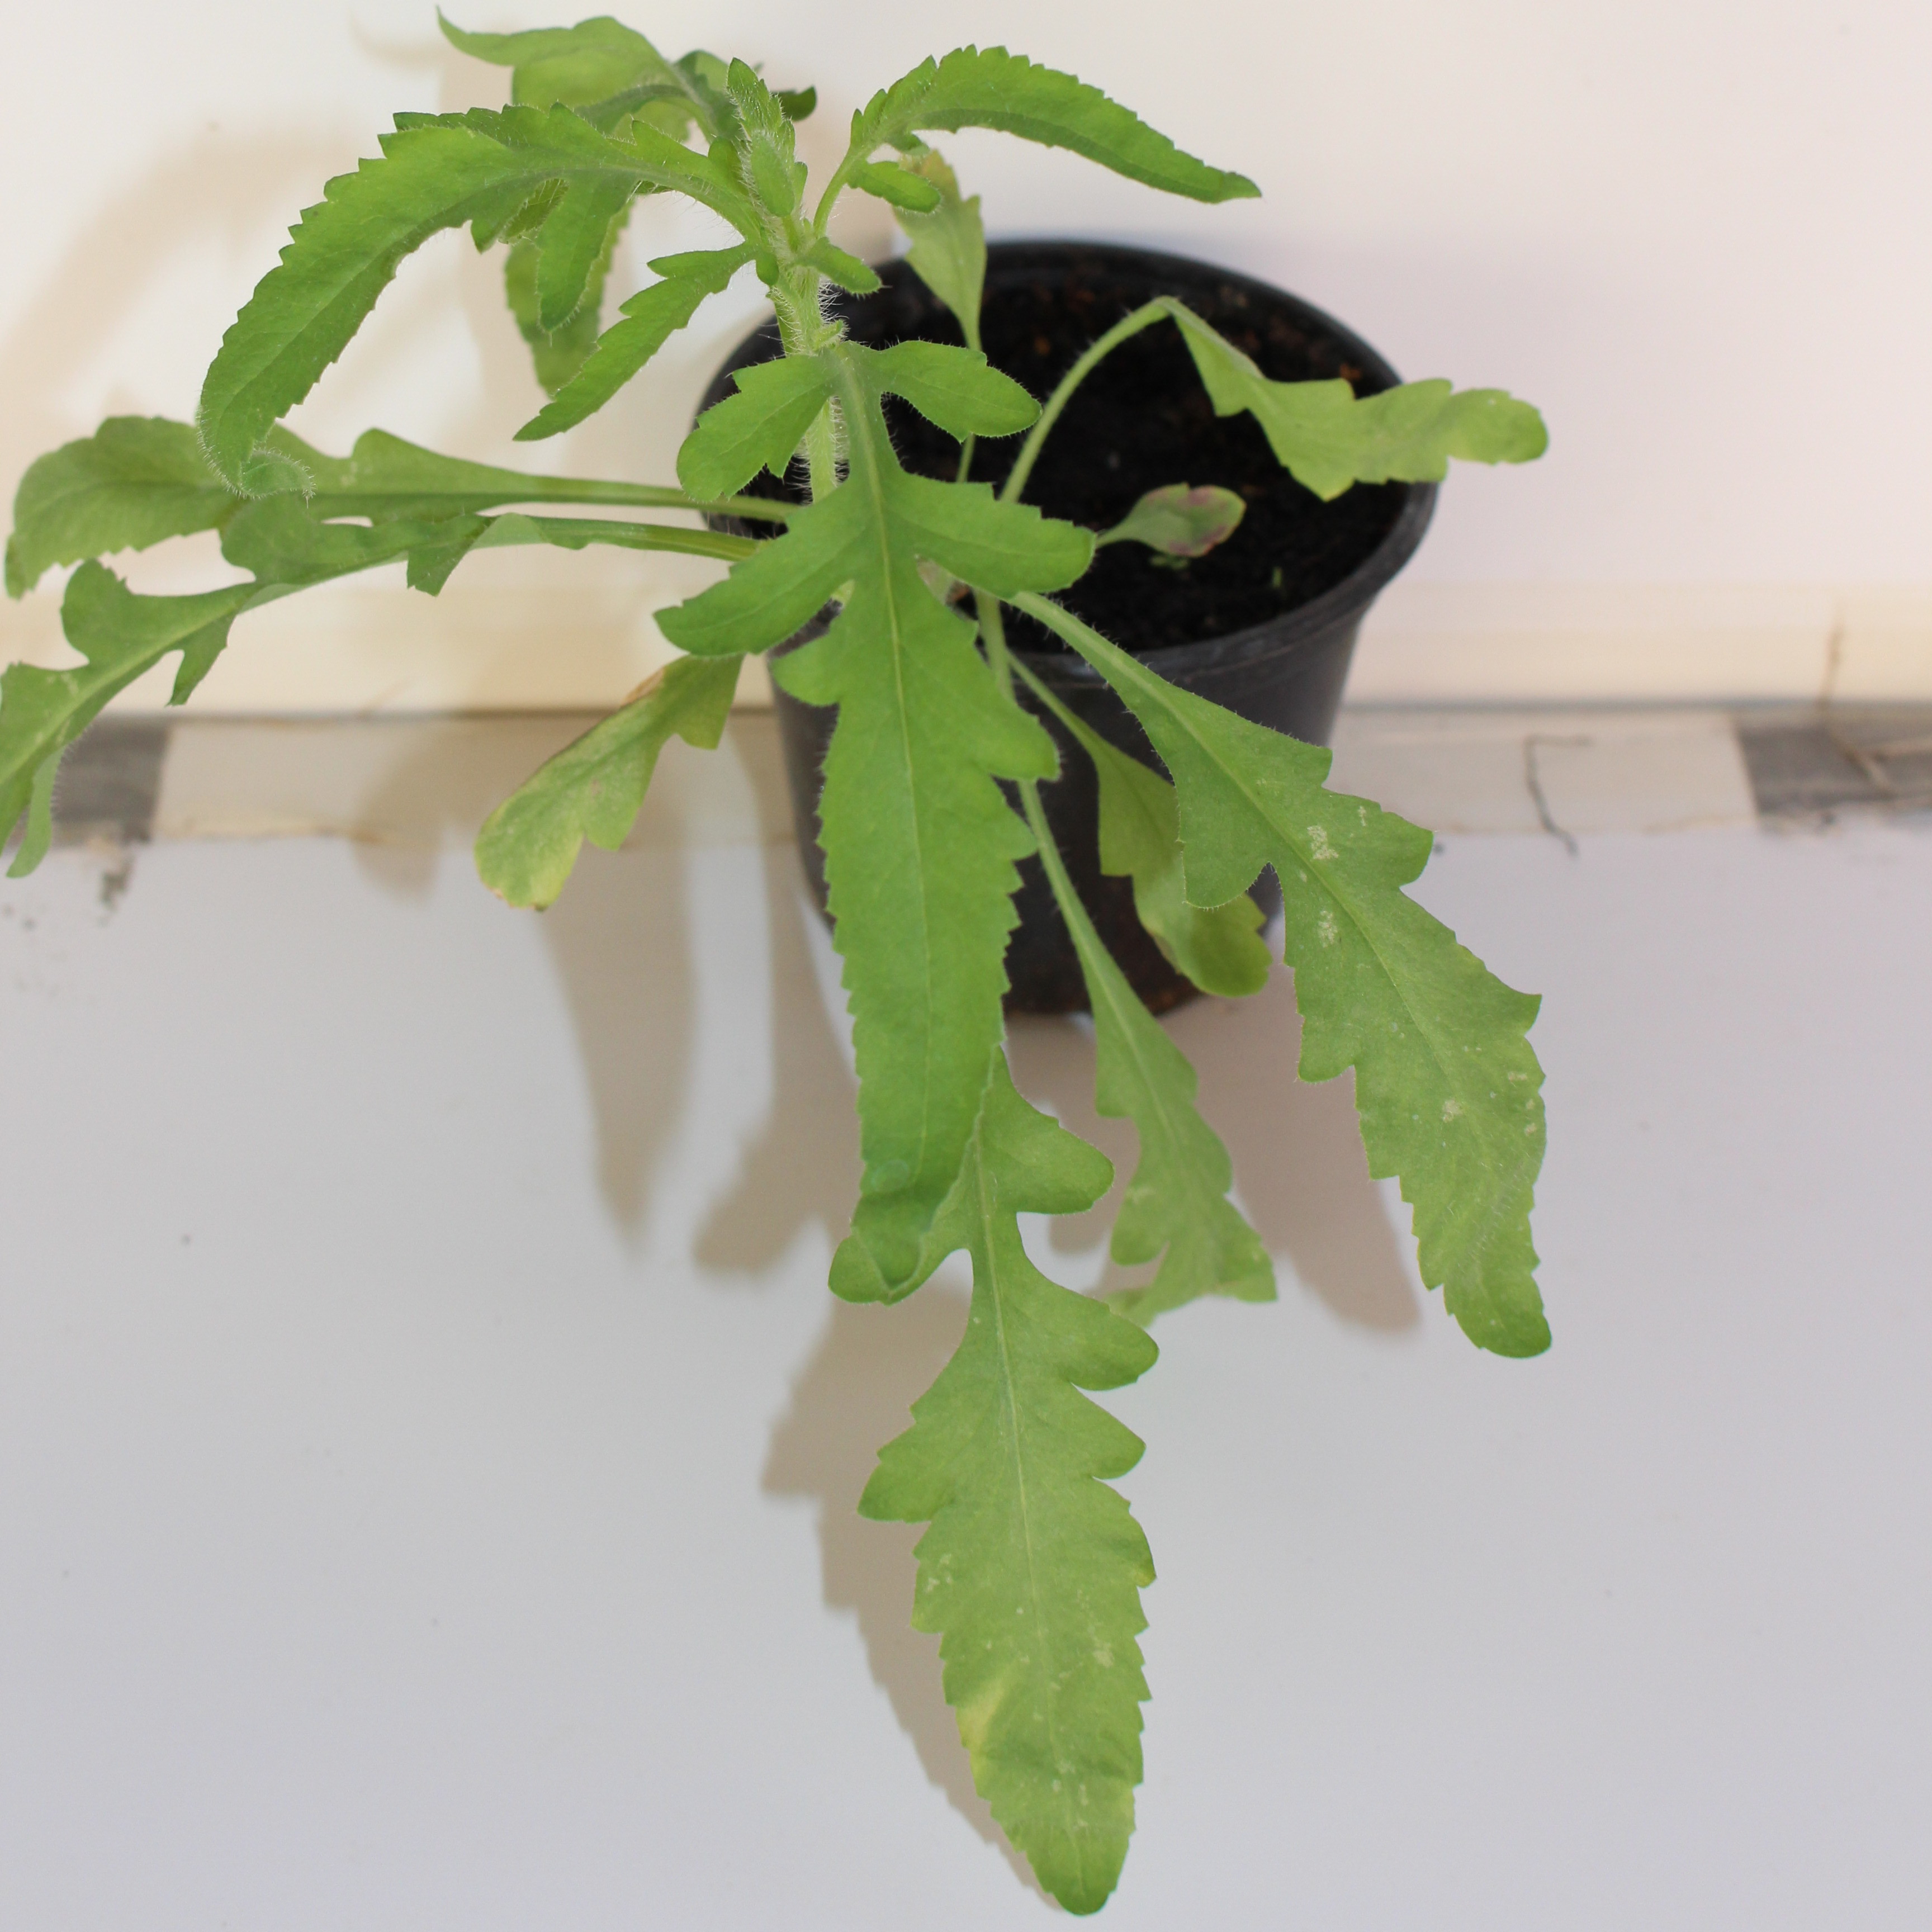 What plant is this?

Papaver rhoeas
